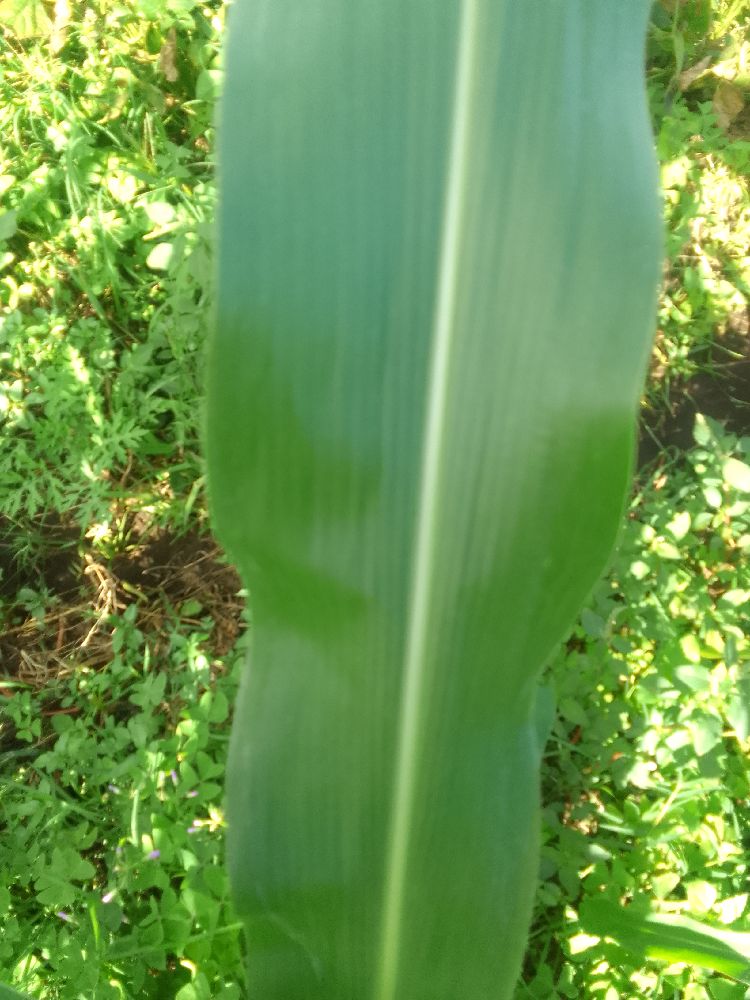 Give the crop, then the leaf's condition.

maize, healthy
